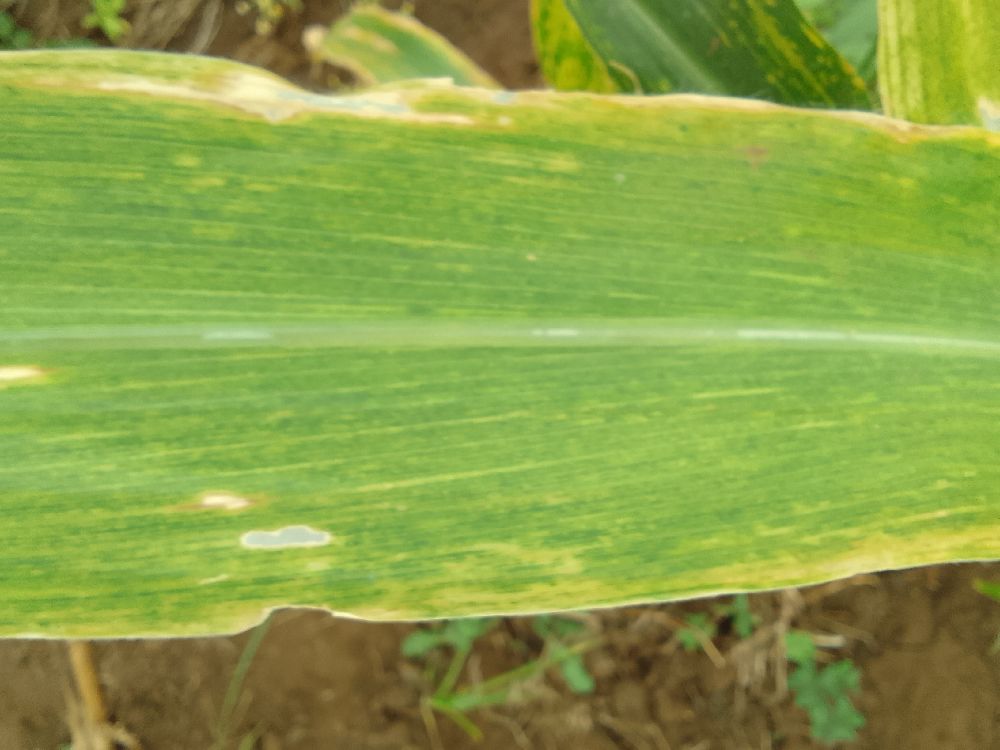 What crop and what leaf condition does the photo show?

maize, maize lethal necrosis
